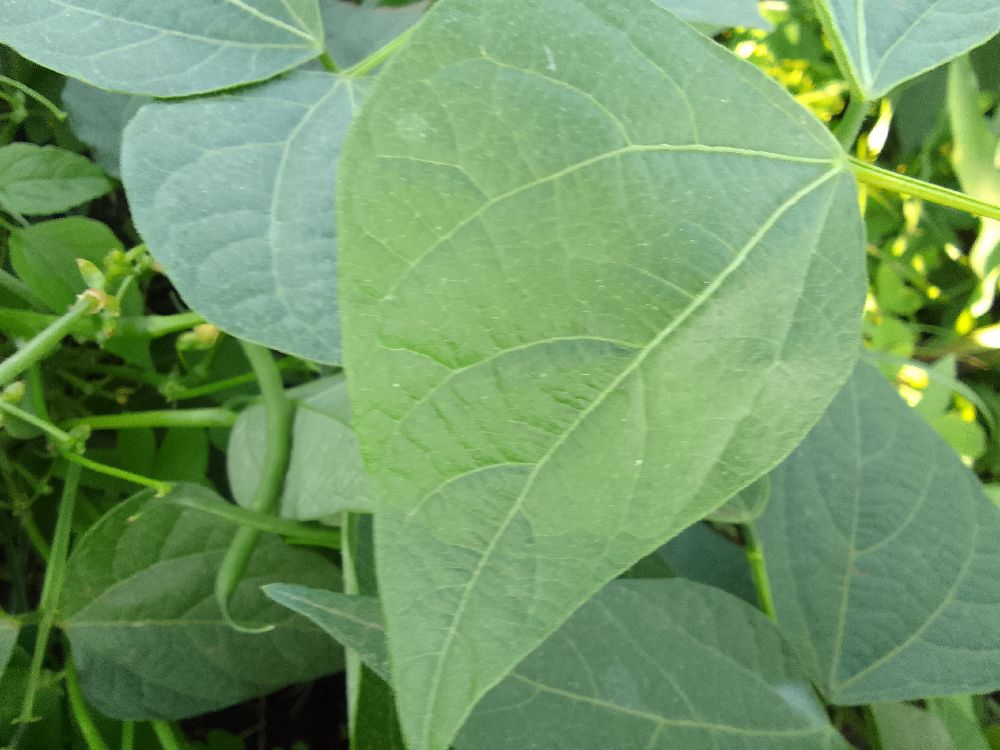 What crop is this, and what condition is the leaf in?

common bean, healthy
